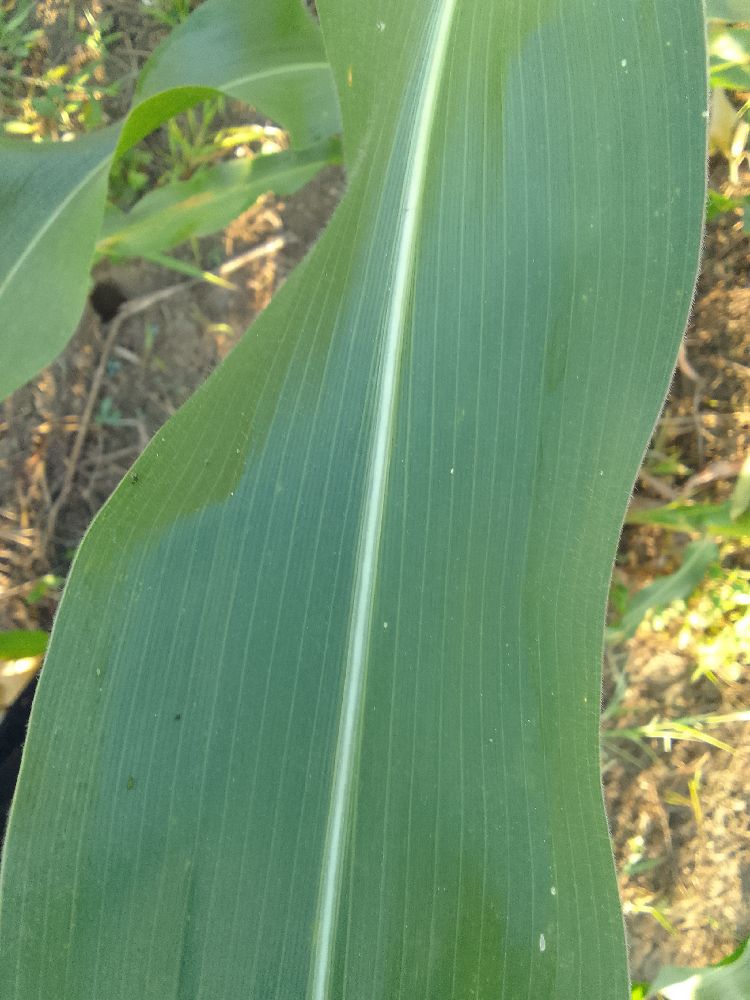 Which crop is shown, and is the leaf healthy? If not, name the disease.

maize, healthy
